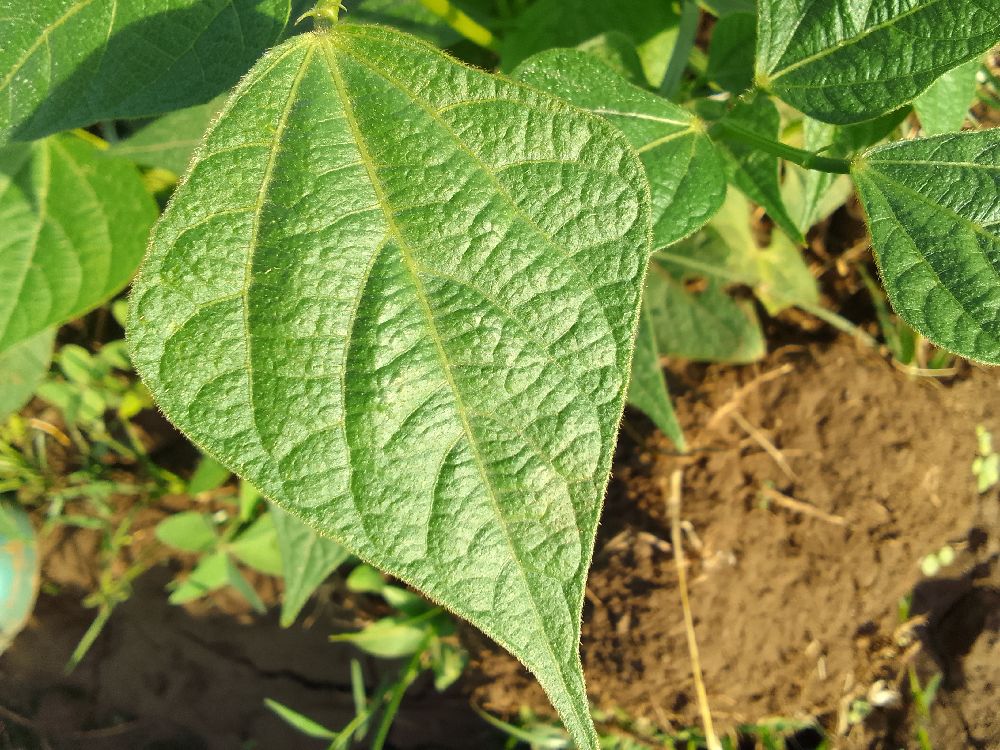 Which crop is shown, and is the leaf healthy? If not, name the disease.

common bean, healthy
